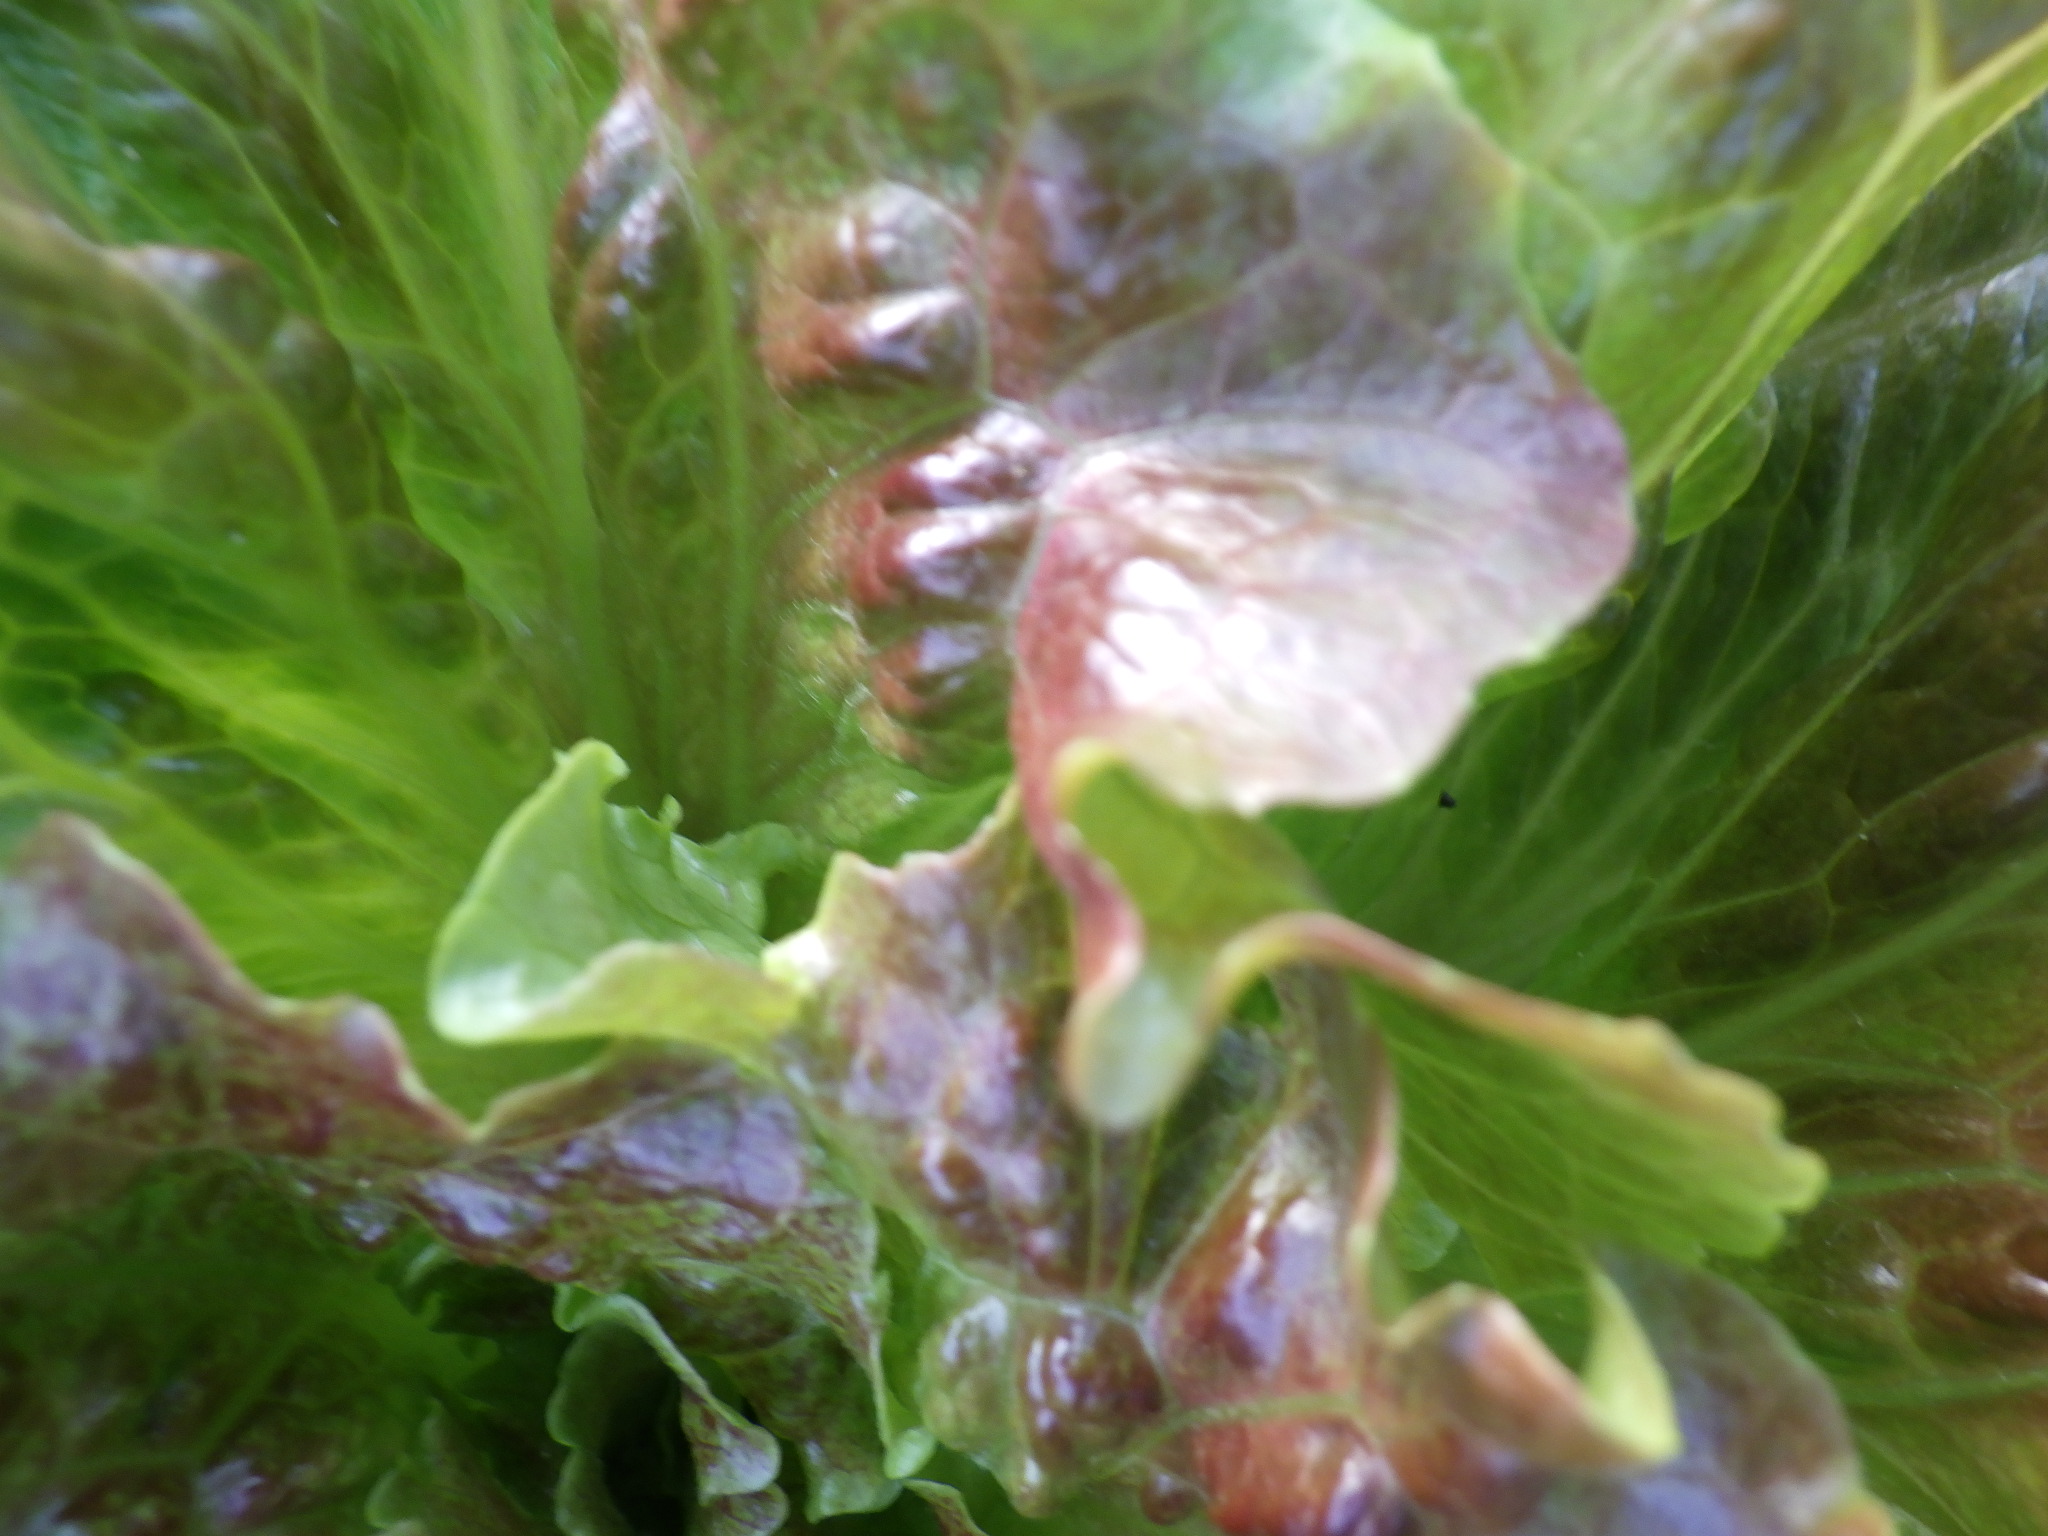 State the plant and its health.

lettuce, healthy
